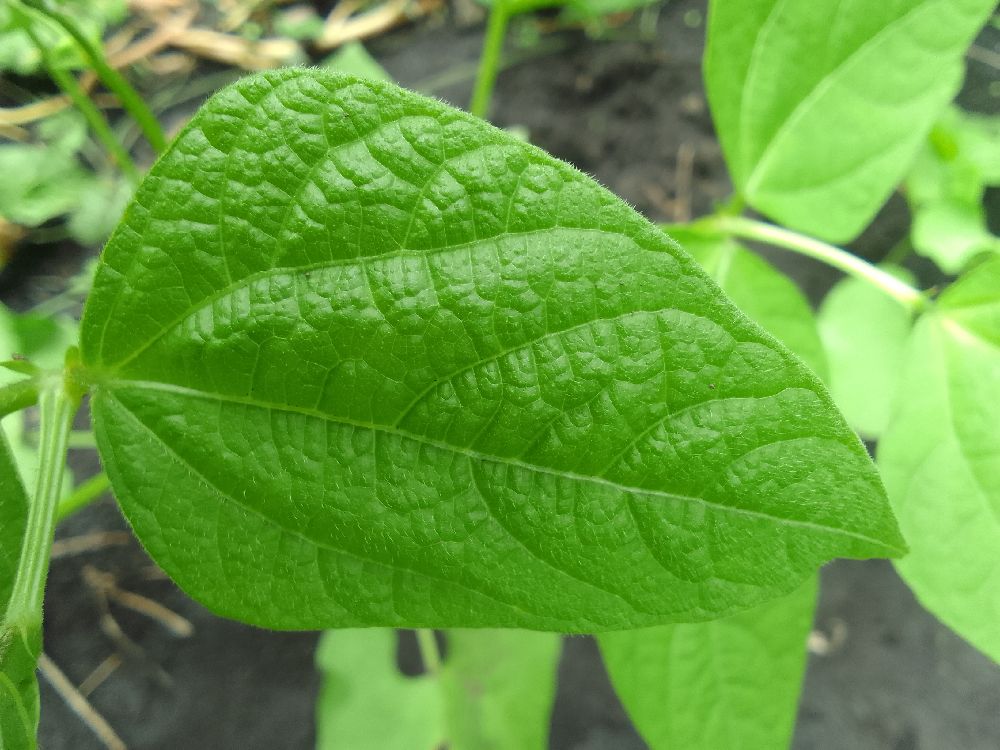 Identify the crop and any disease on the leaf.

common bean, healthy
